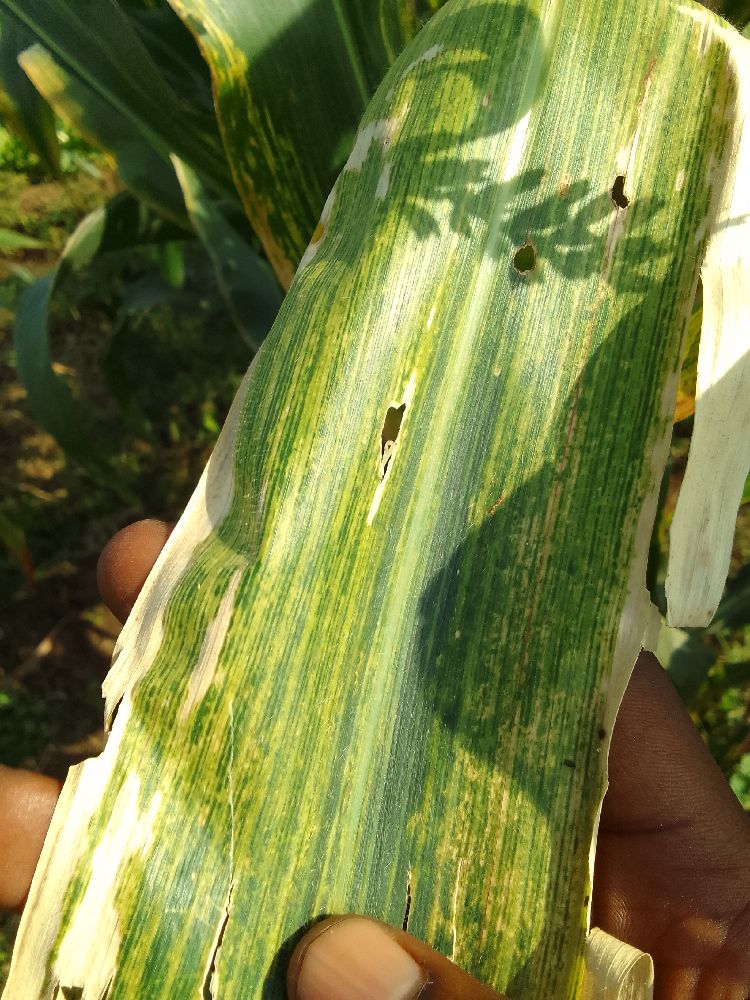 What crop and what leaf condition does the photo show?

maize, maize lethal necrosis
